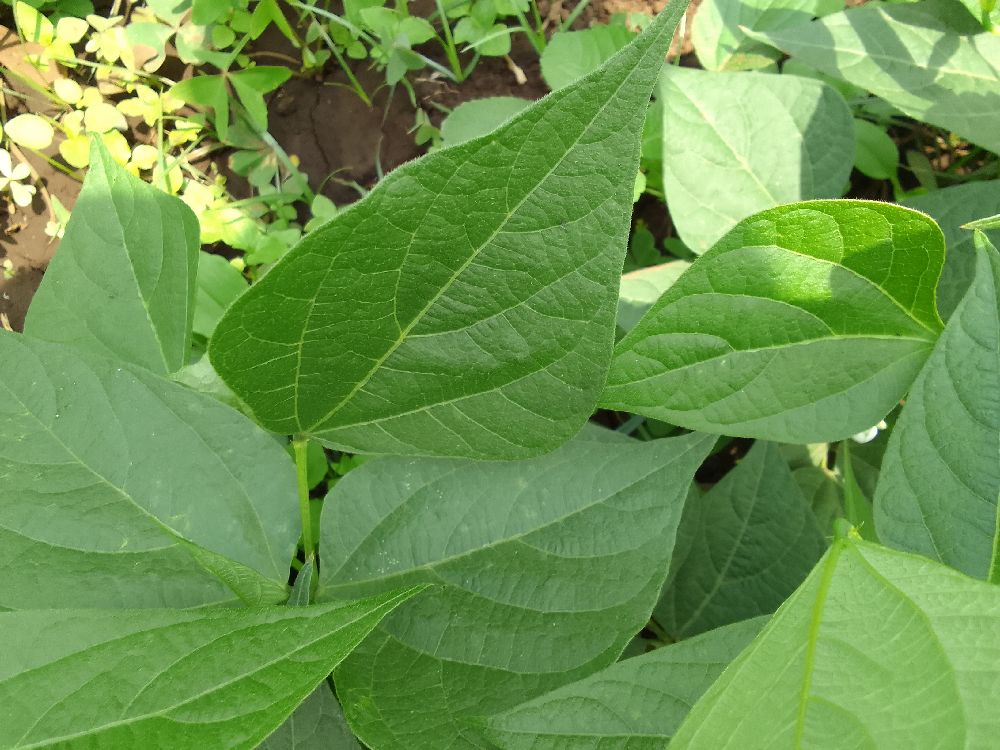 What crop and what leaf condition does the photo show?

common bean, healthy
